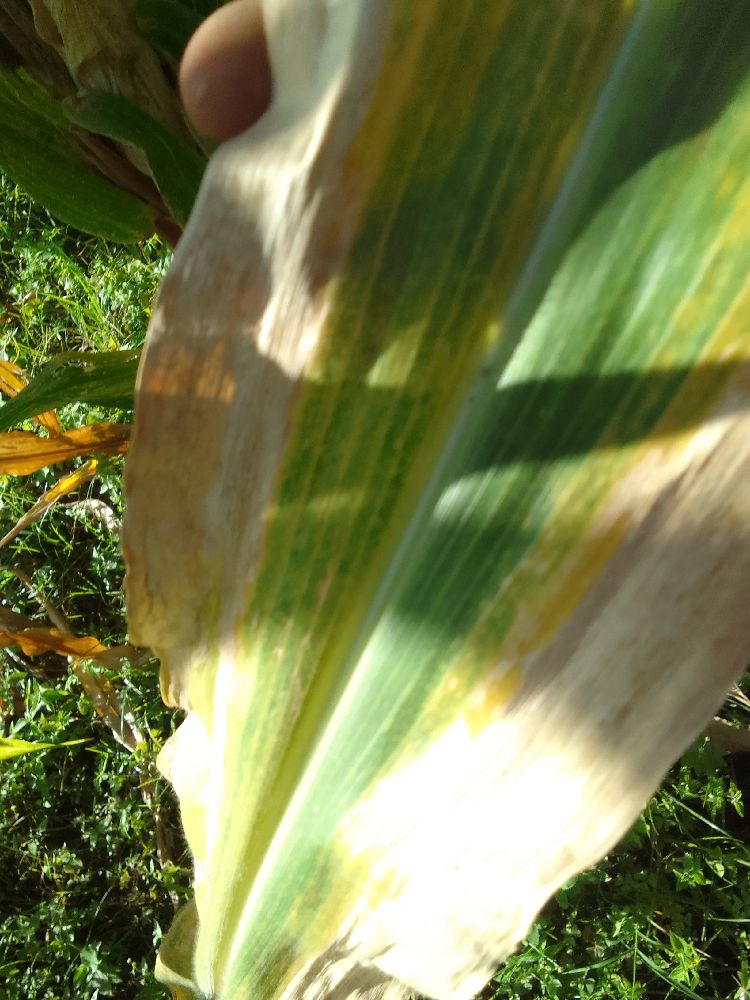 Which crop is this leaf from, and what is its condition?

maize, maize lethal necrosis
